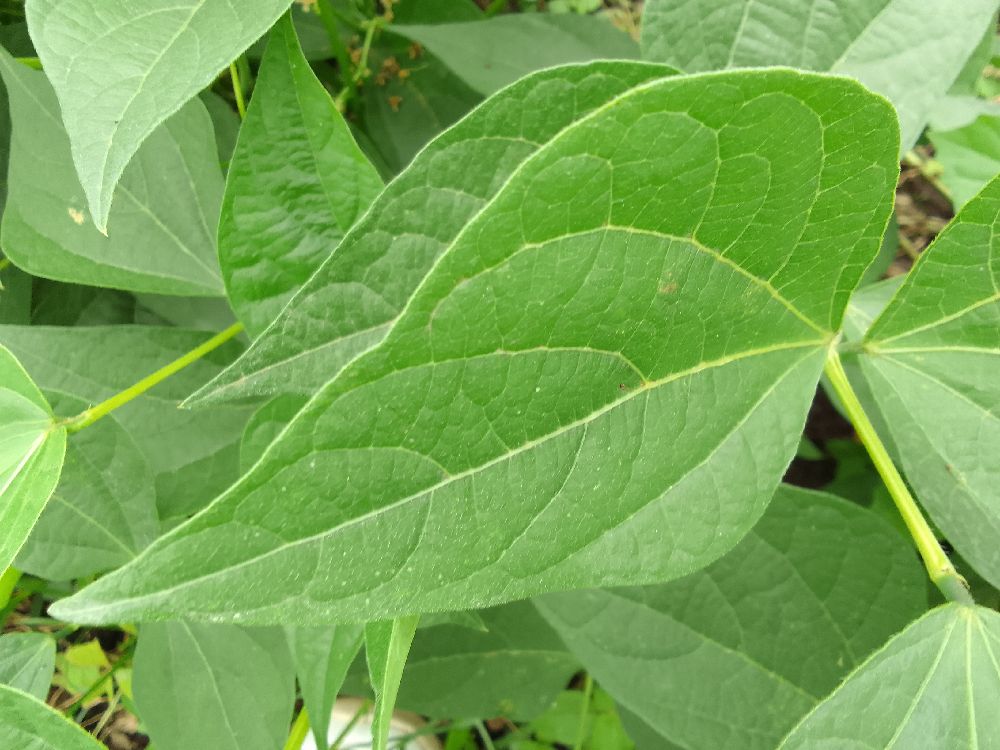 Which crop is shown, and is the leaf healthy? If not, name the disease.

common bean, healthy
